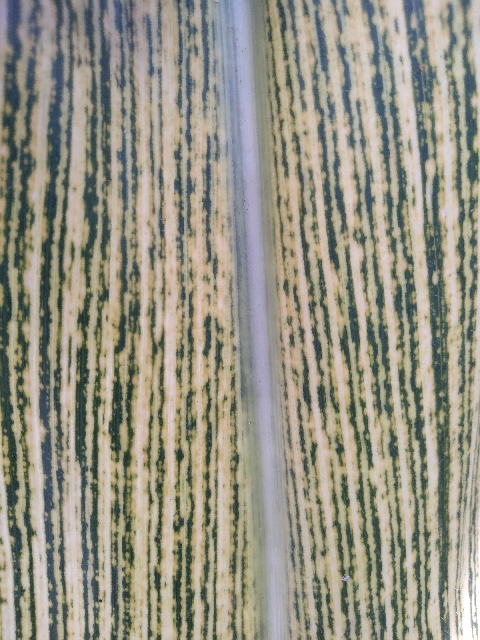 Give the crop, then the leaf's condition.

maize, maize streak virus
